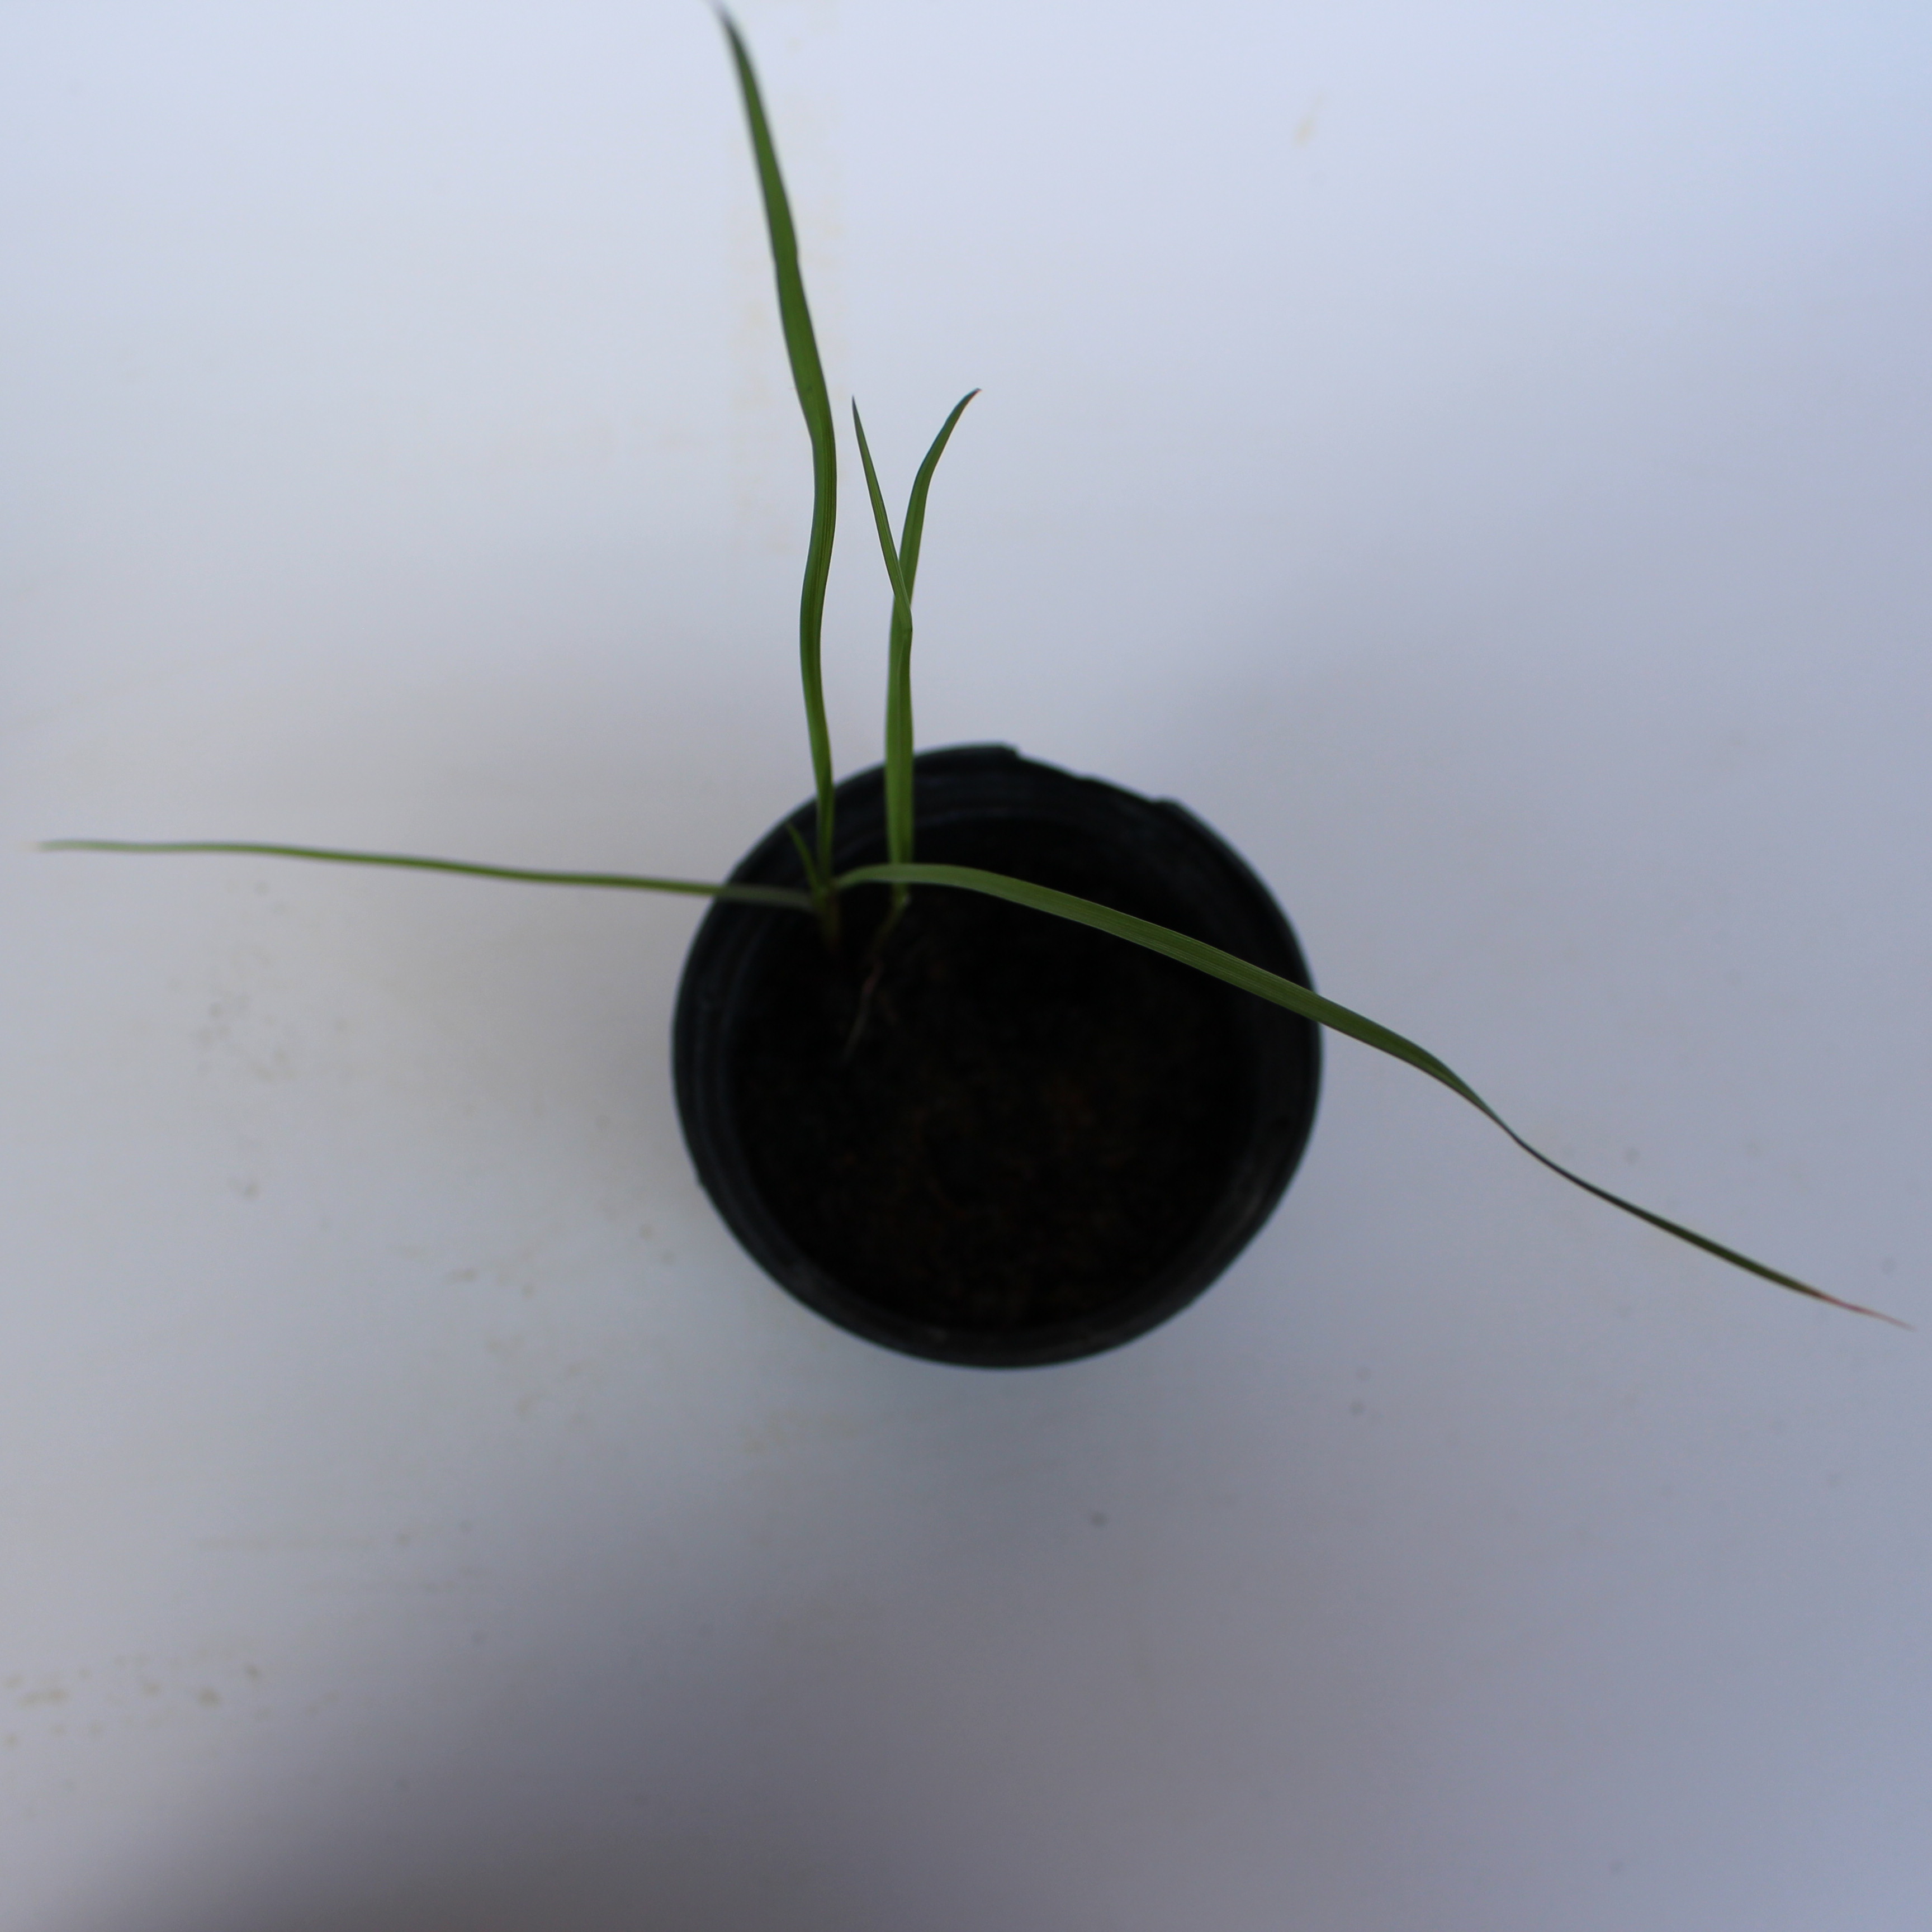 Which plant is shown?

Lolium multiflorum
